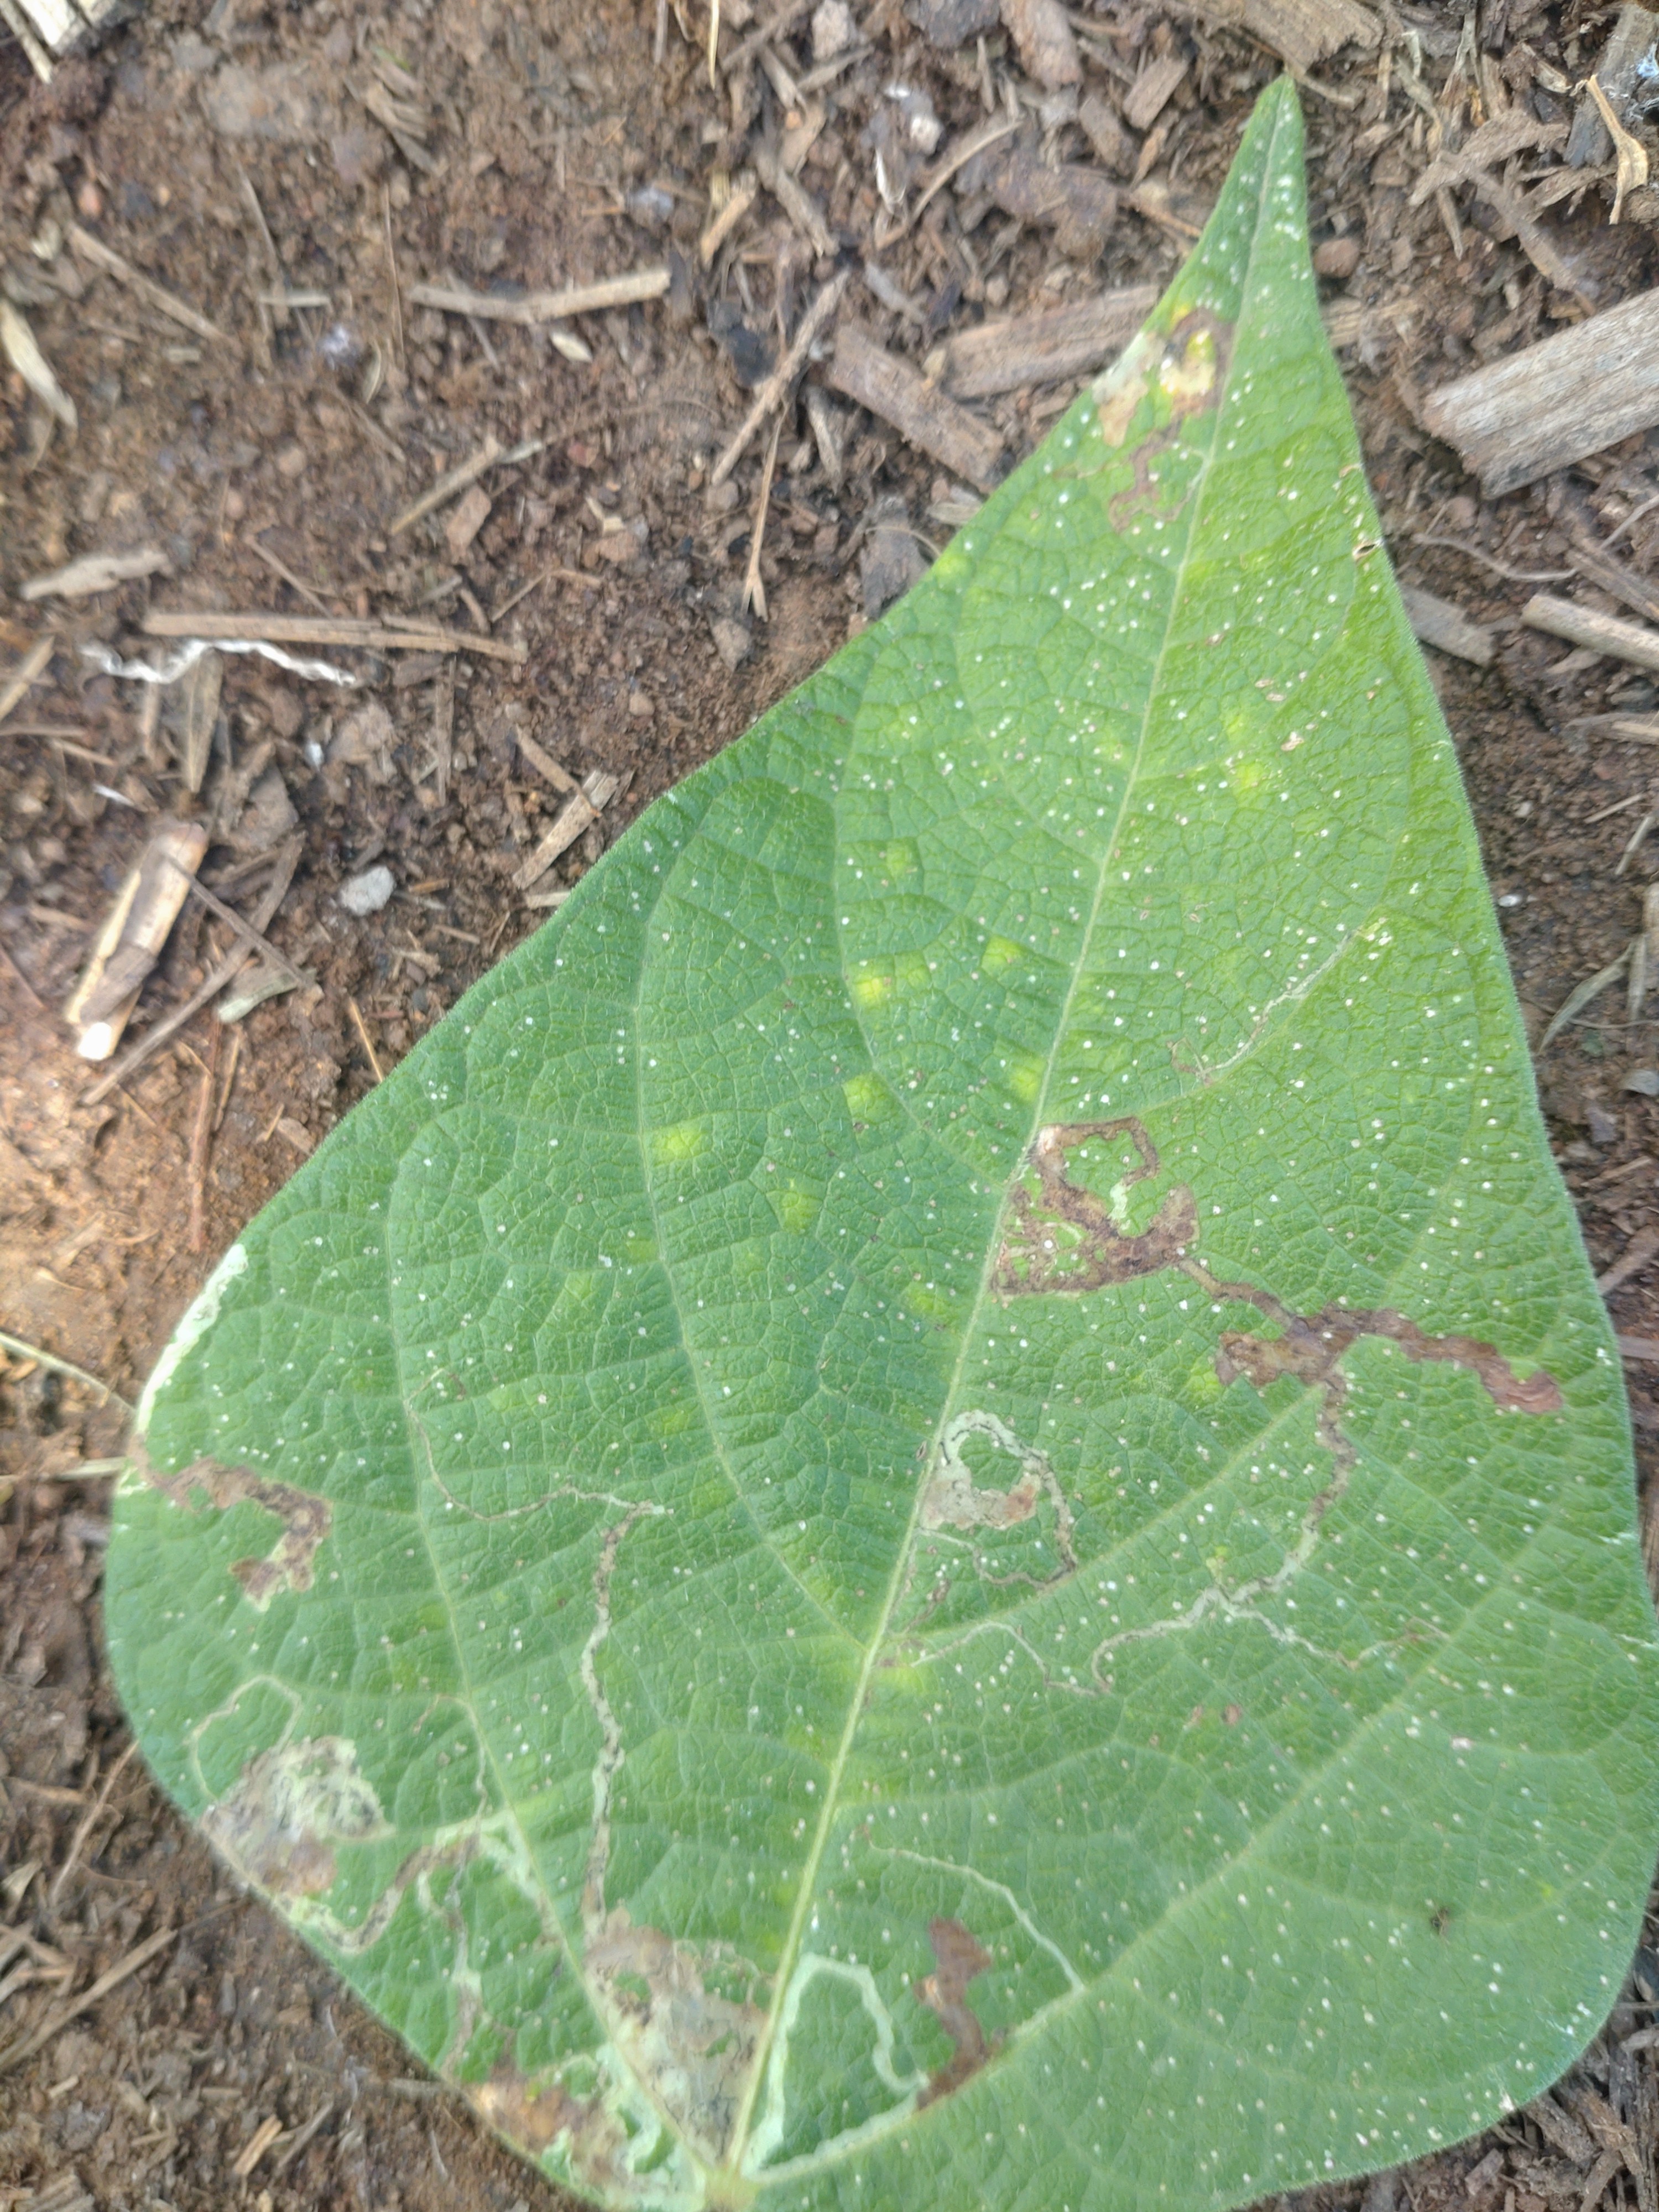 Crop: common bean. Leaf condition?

anthracnose
